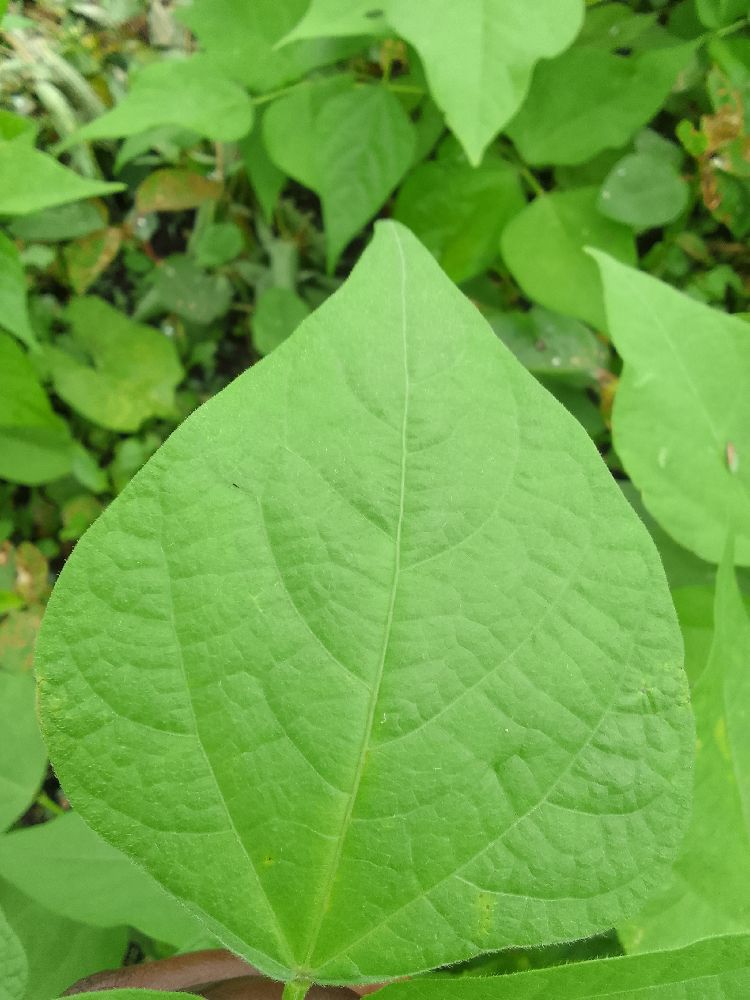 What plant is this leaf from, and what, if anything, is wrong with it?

common bean, healthy
